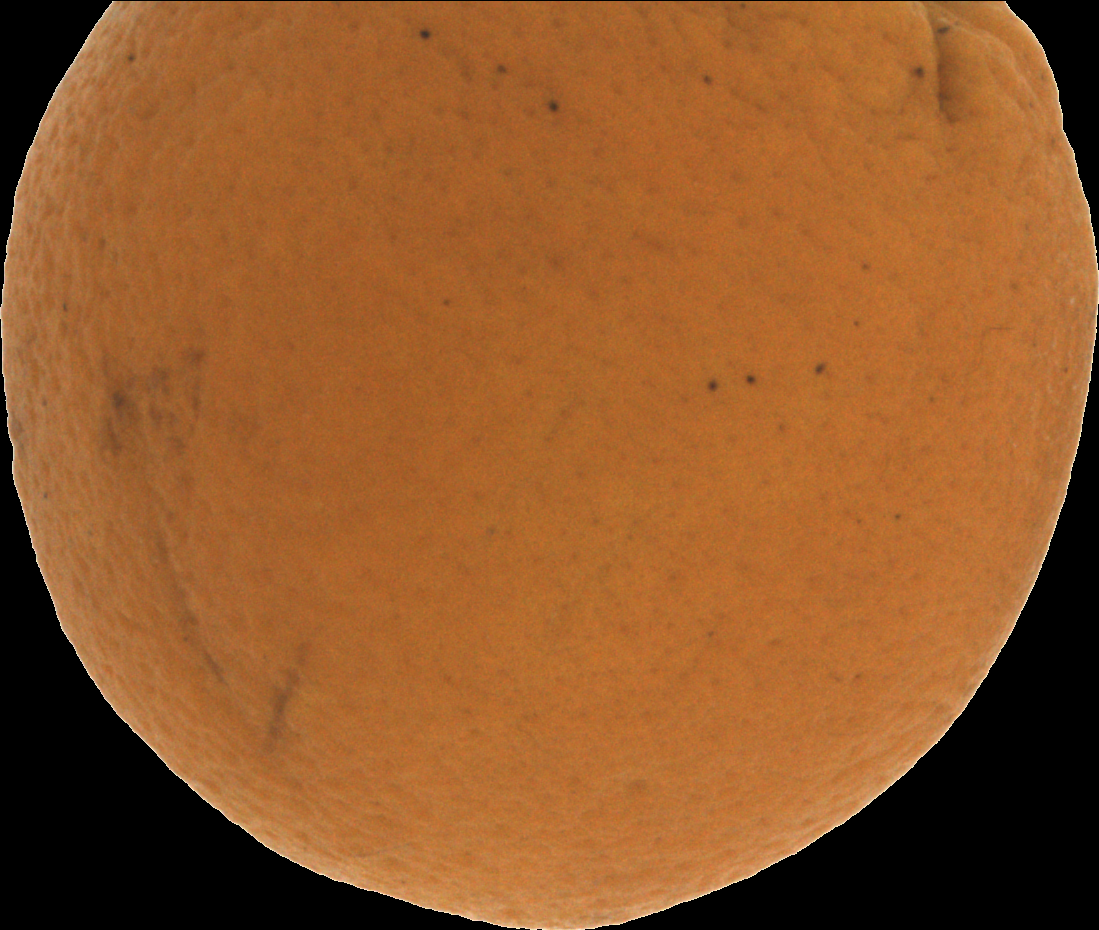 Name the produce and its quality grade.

orange, bad
